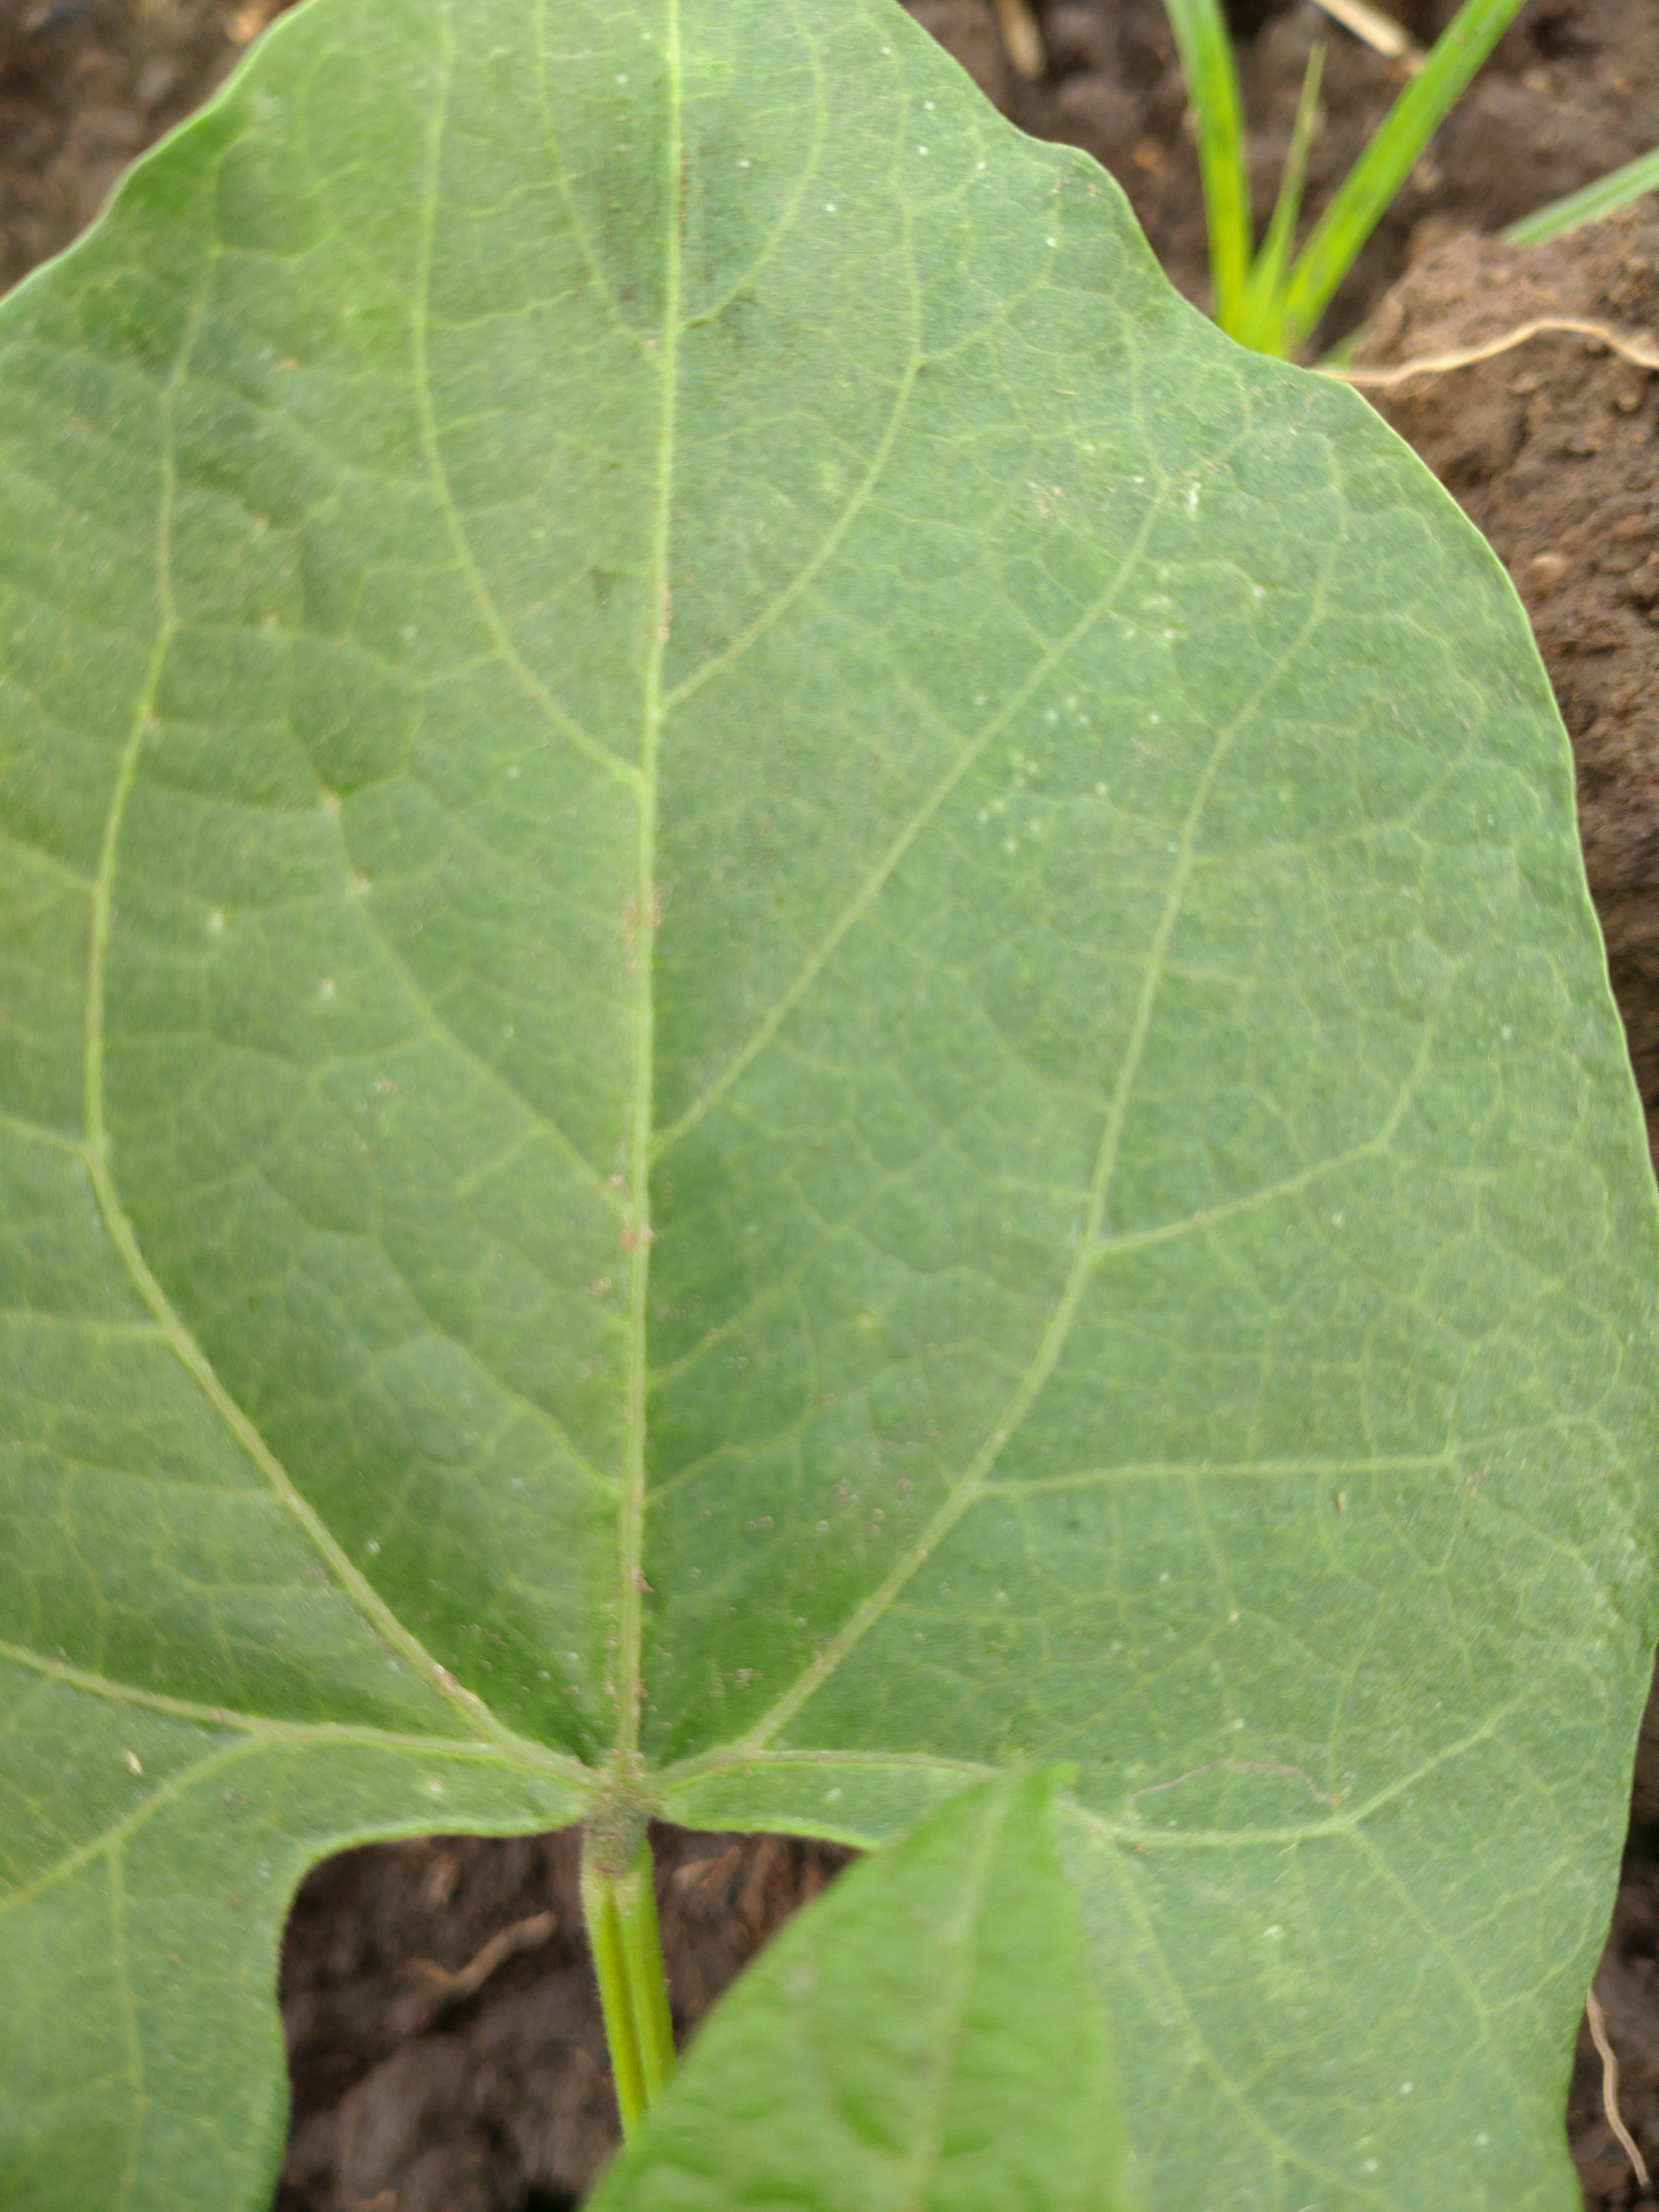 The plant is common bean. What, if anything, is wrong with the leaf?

healthy
